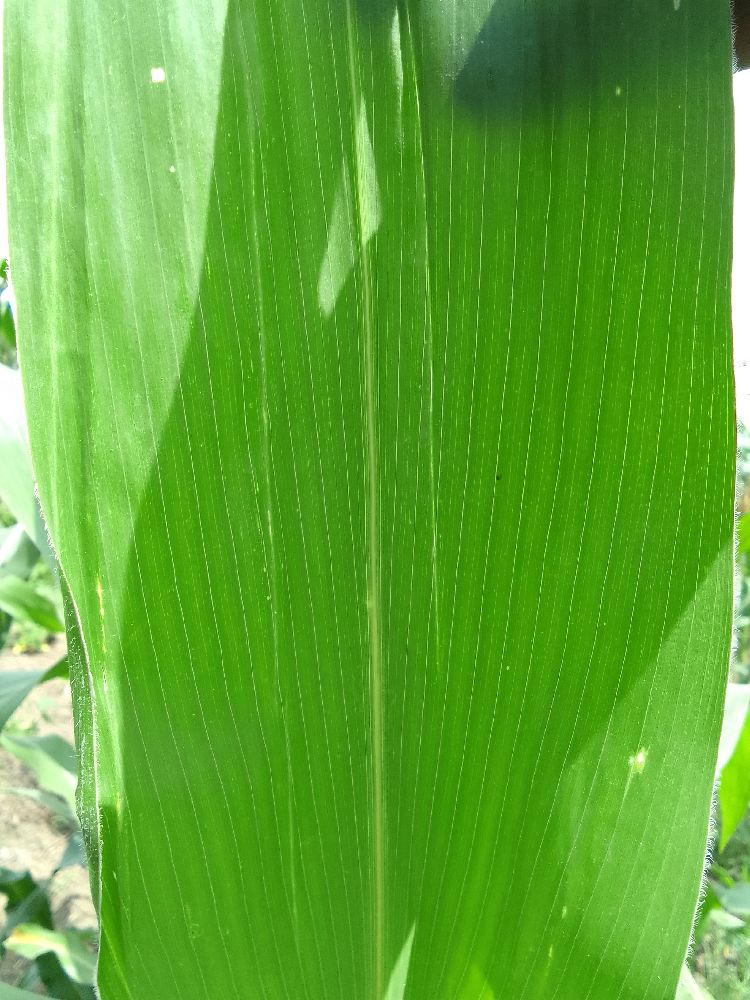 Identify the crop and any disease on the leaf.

maize, healthy
